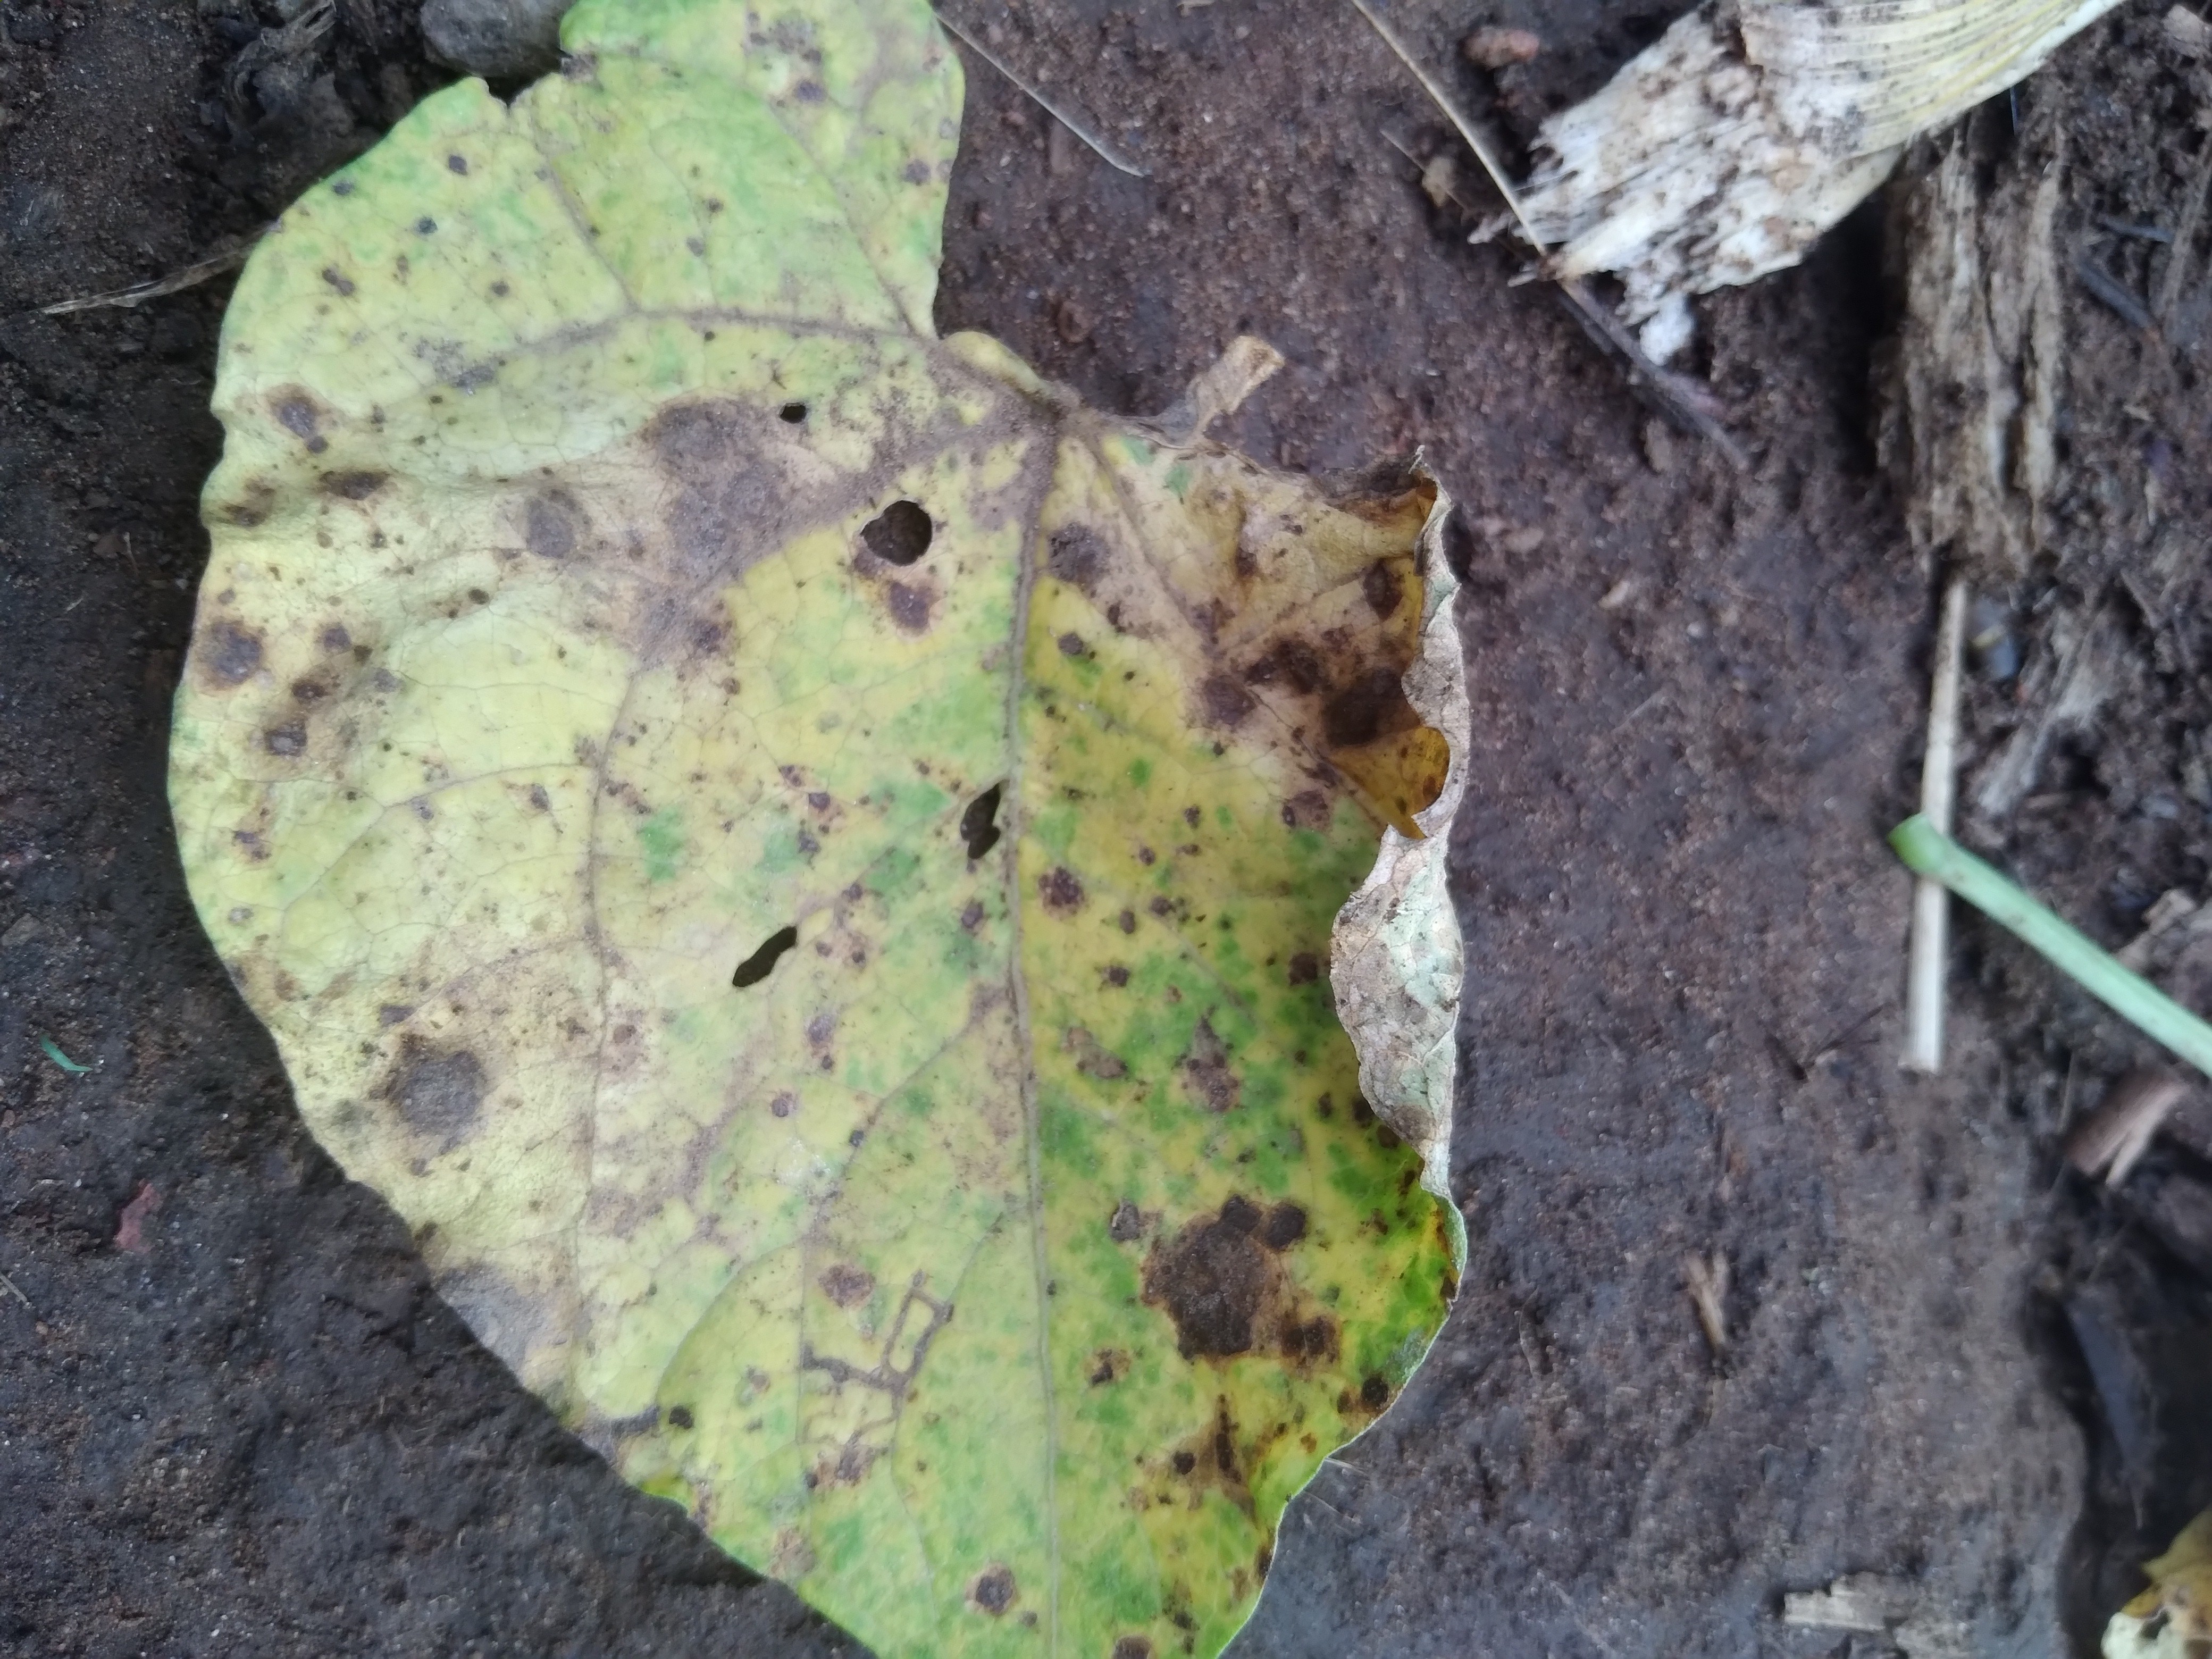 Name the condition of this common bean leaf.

rust
